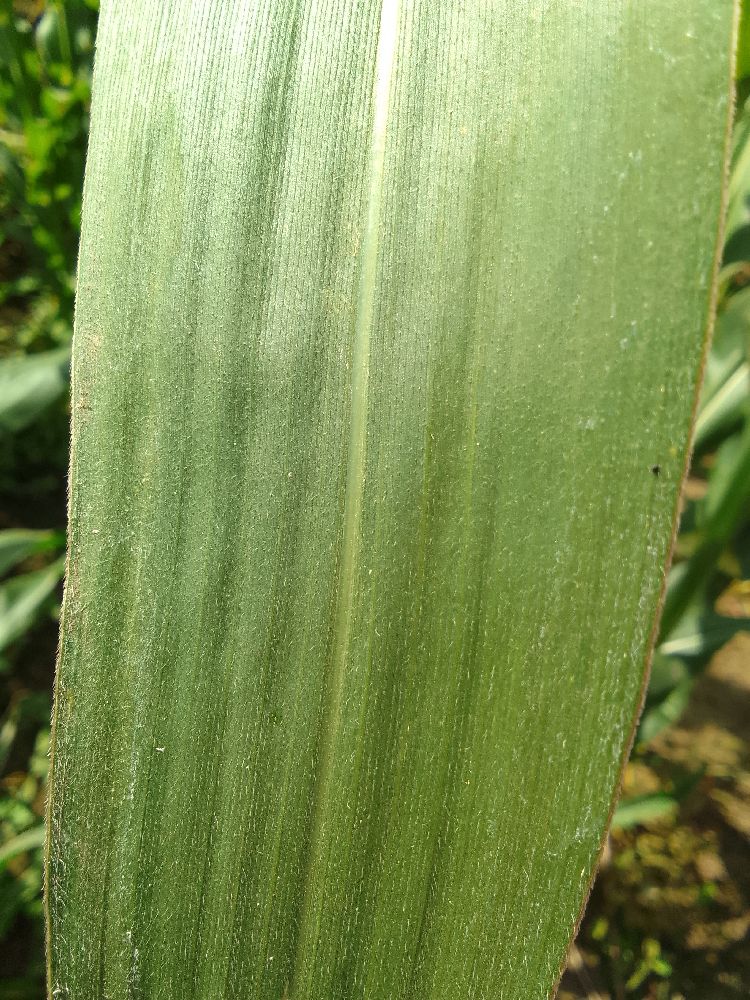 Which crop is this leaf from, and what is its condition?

maize, healthy
